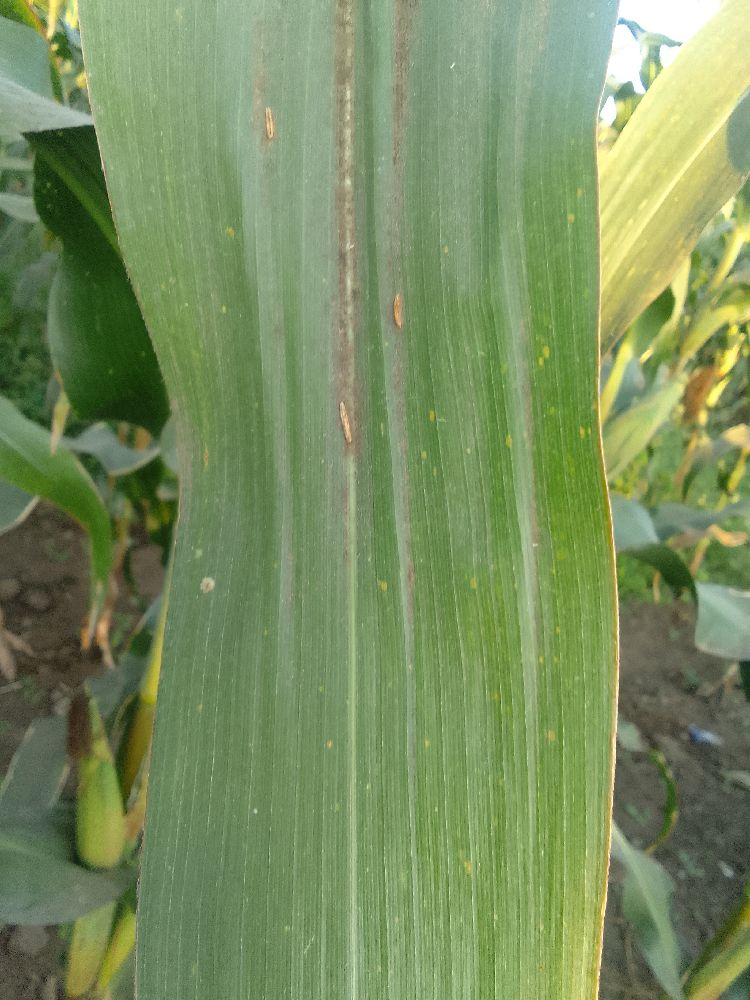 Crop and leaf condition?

maize, healthy
